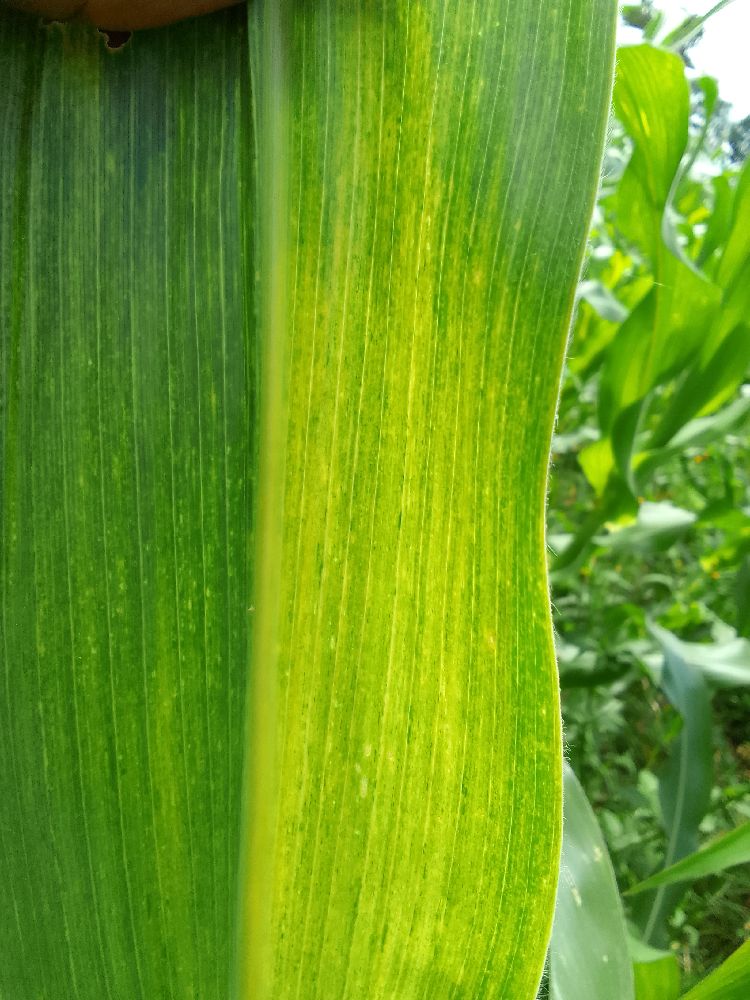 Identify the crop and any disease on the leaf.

maize, maize lethal necrosis
